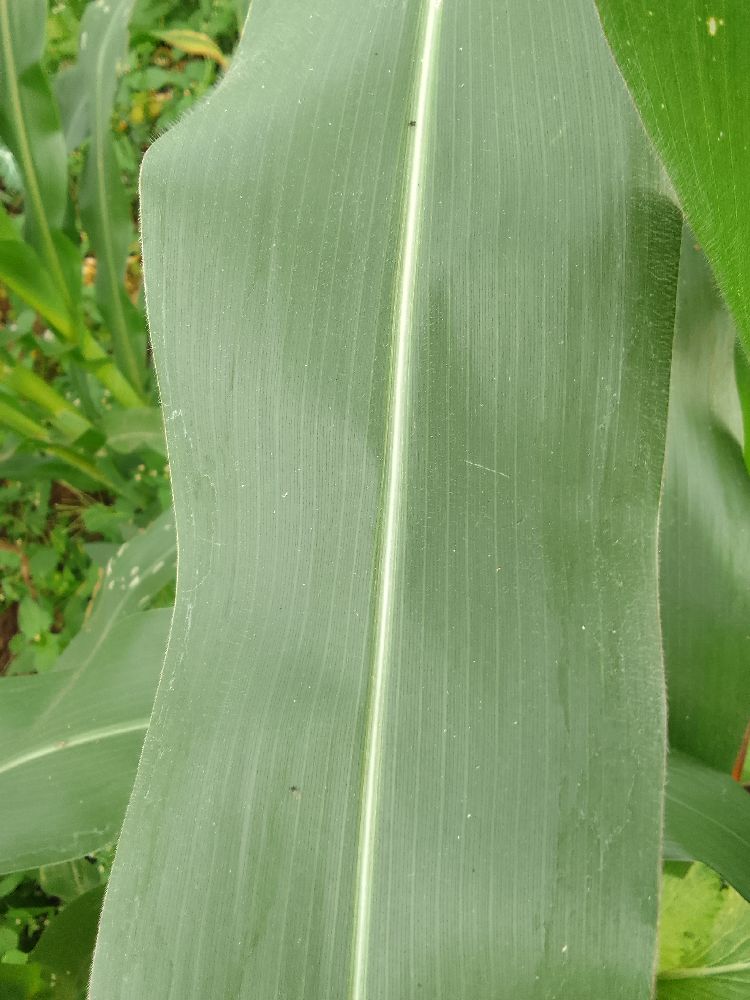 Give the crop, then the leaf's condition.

maize, healthy
